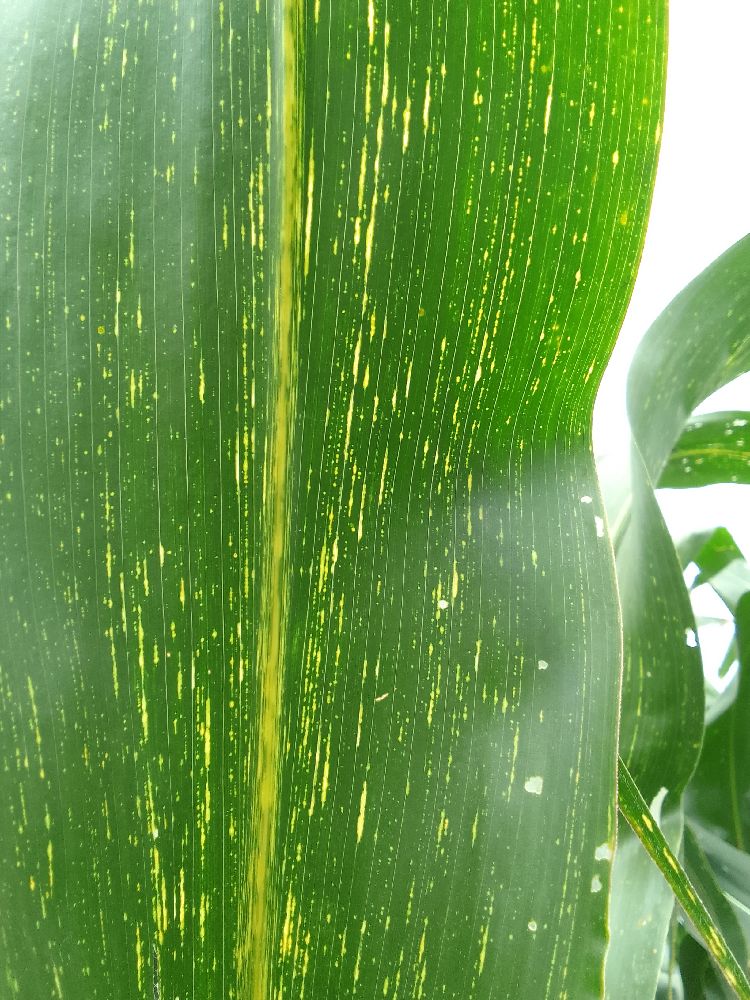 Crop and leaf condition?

maize, maize streak virus
